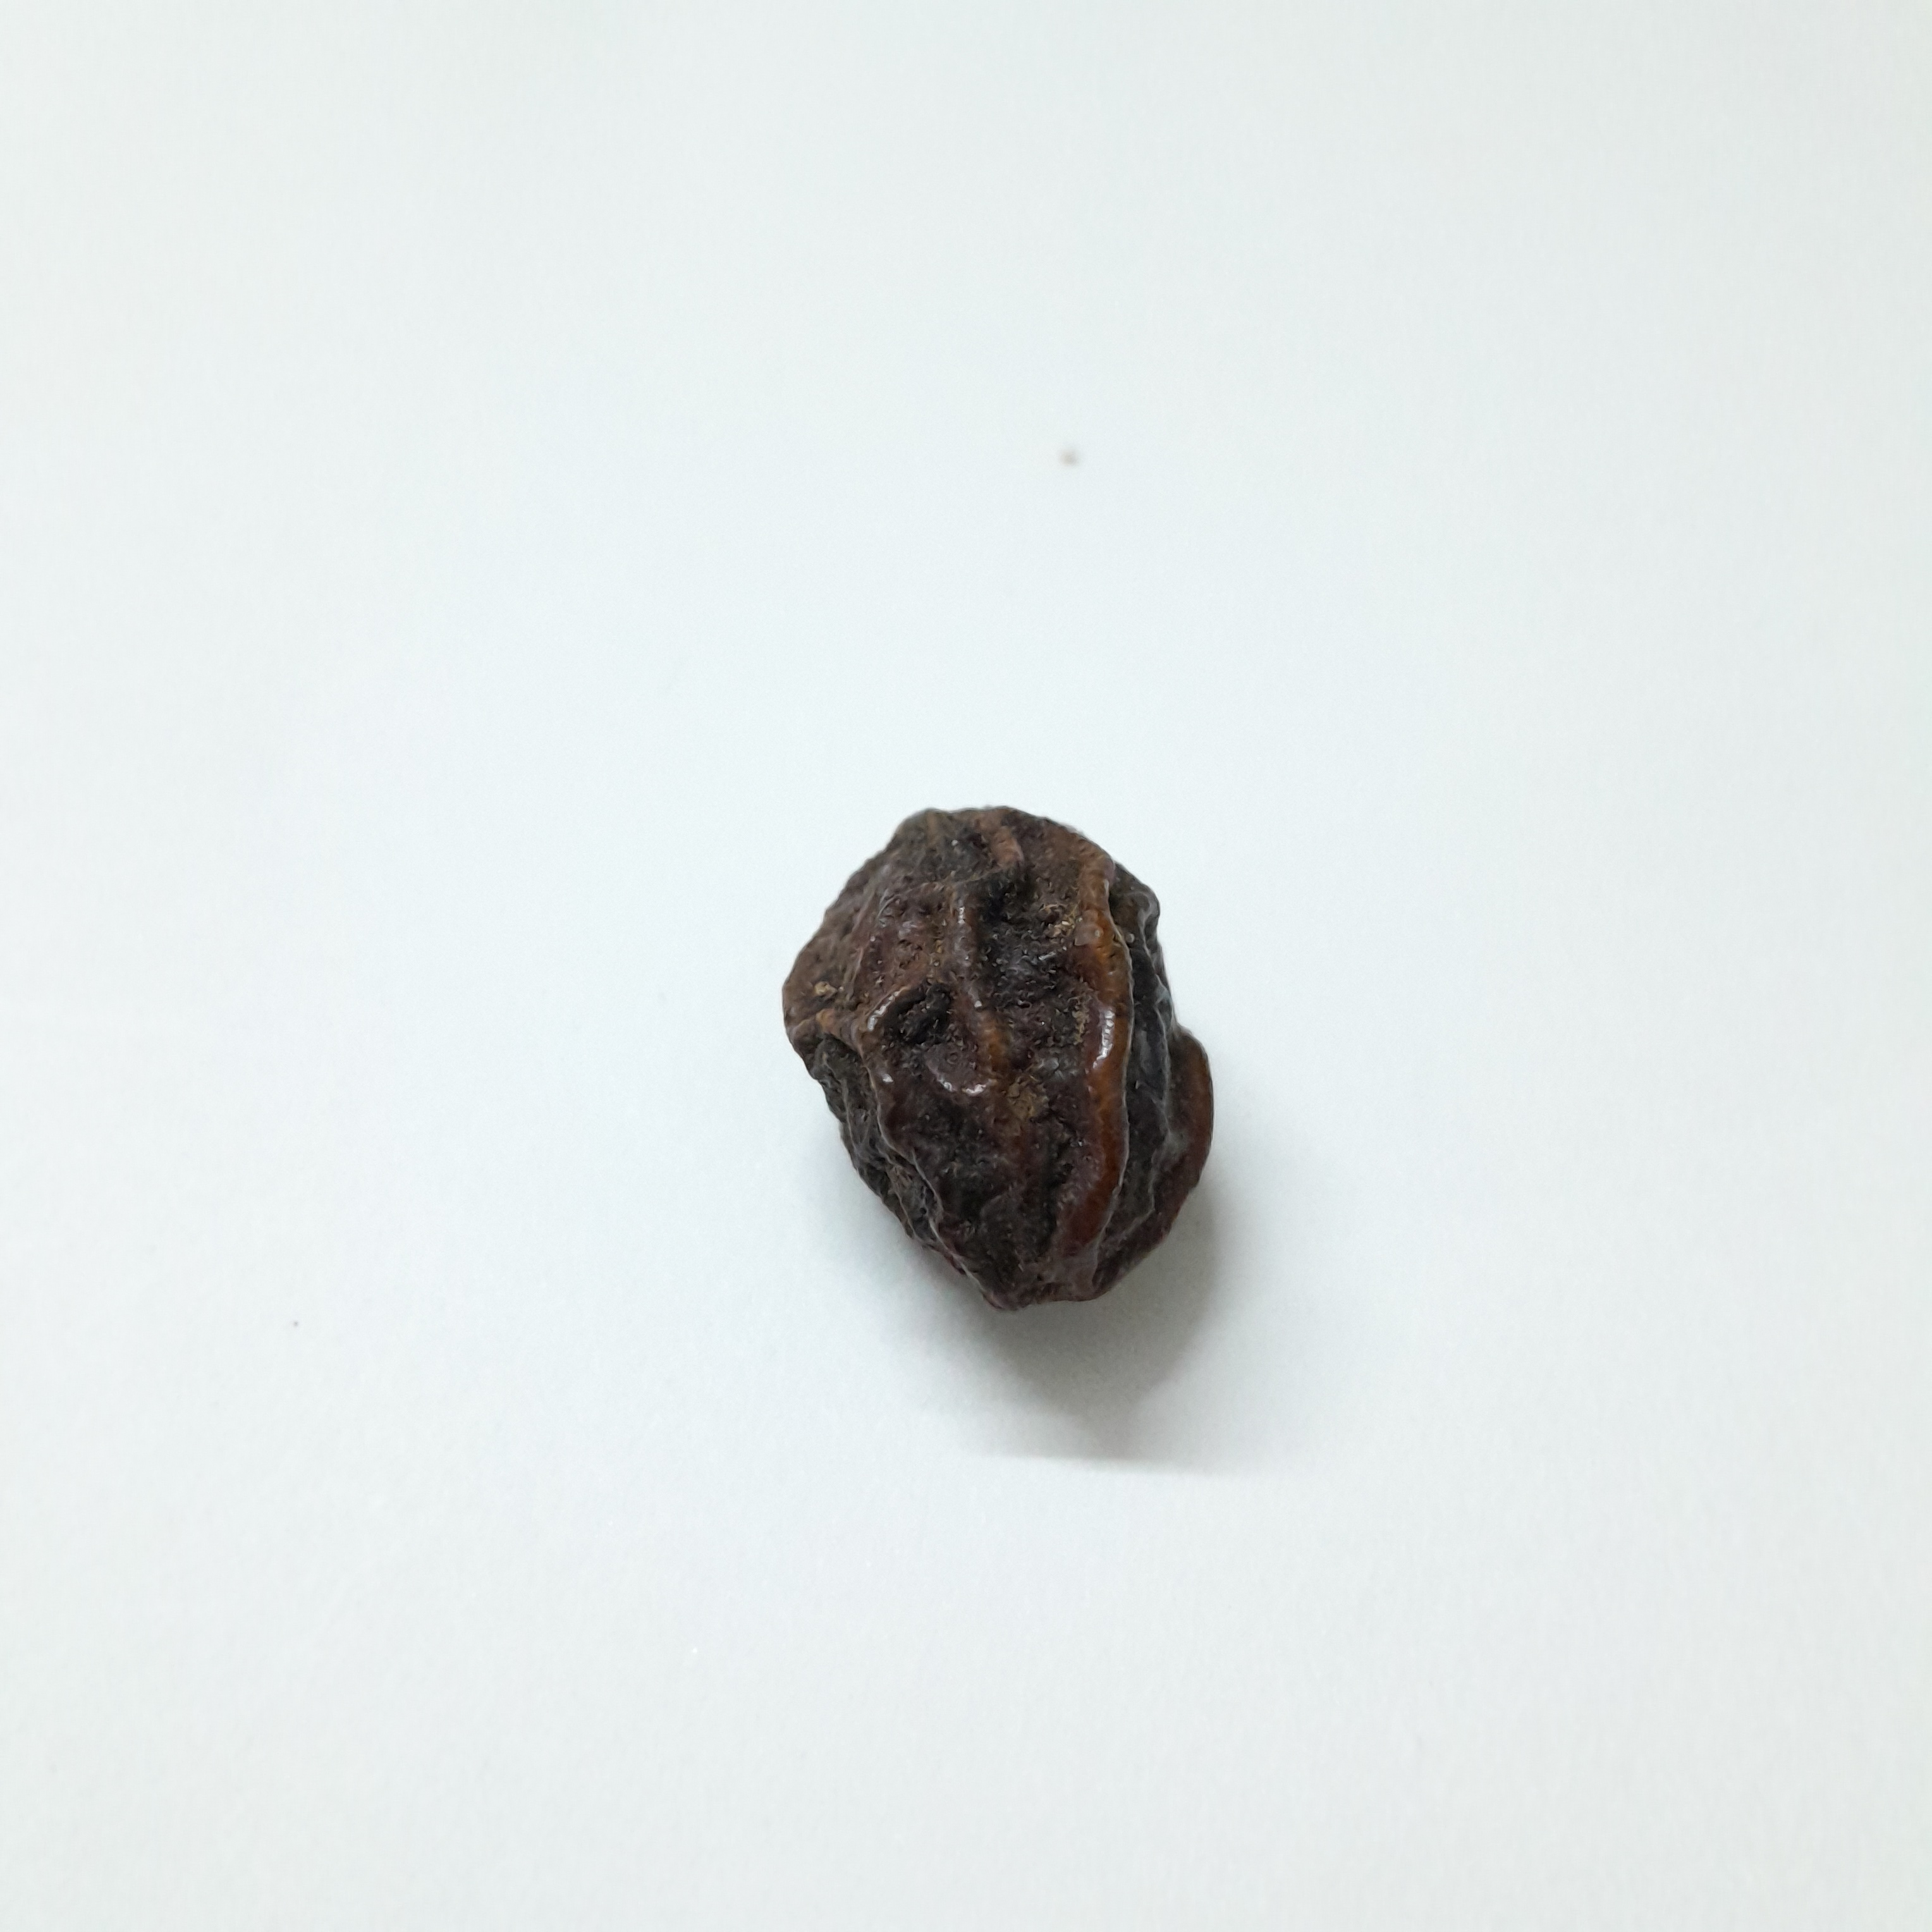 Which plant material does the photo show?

kadukharik
